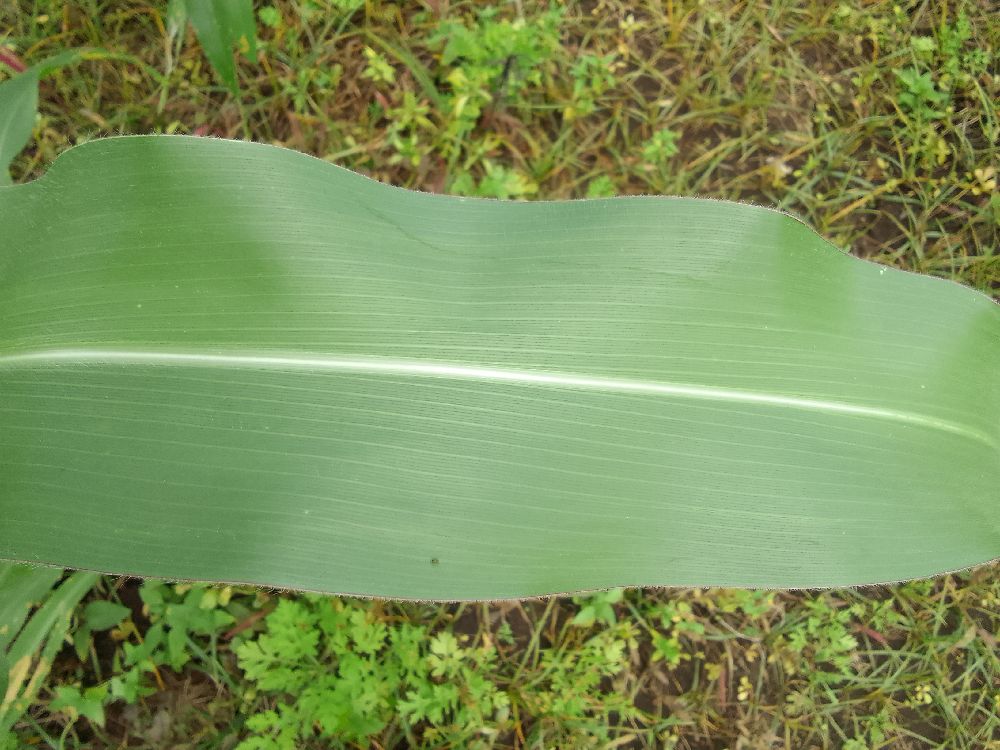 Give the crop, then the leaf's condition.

maize, healthy
